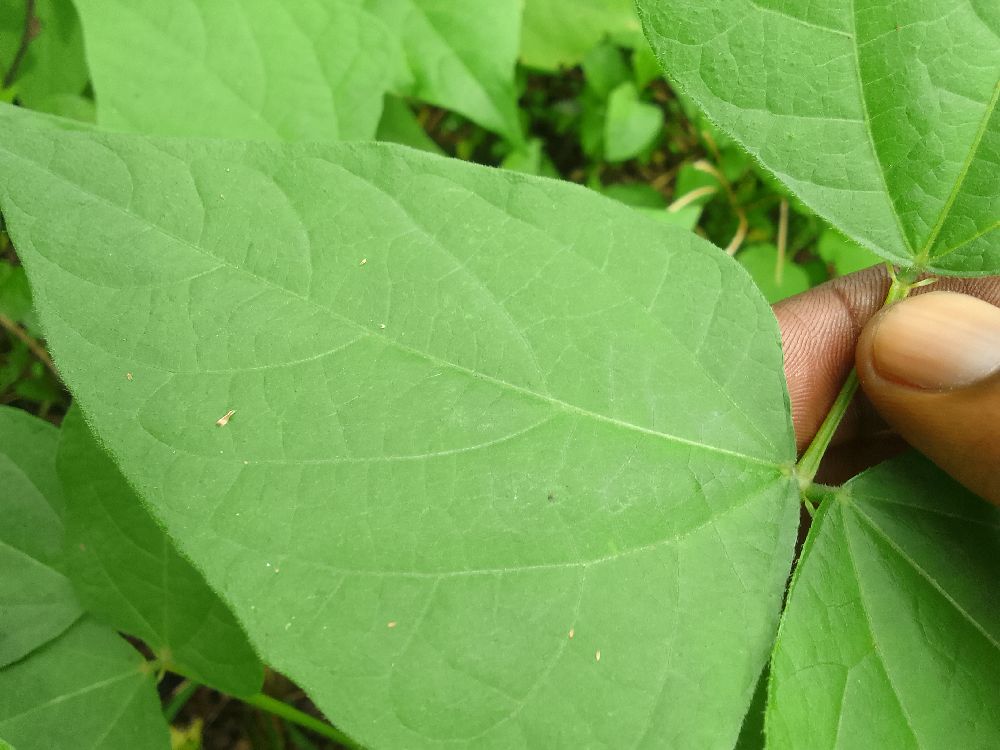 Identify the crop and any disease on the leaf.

common bean, healthy
